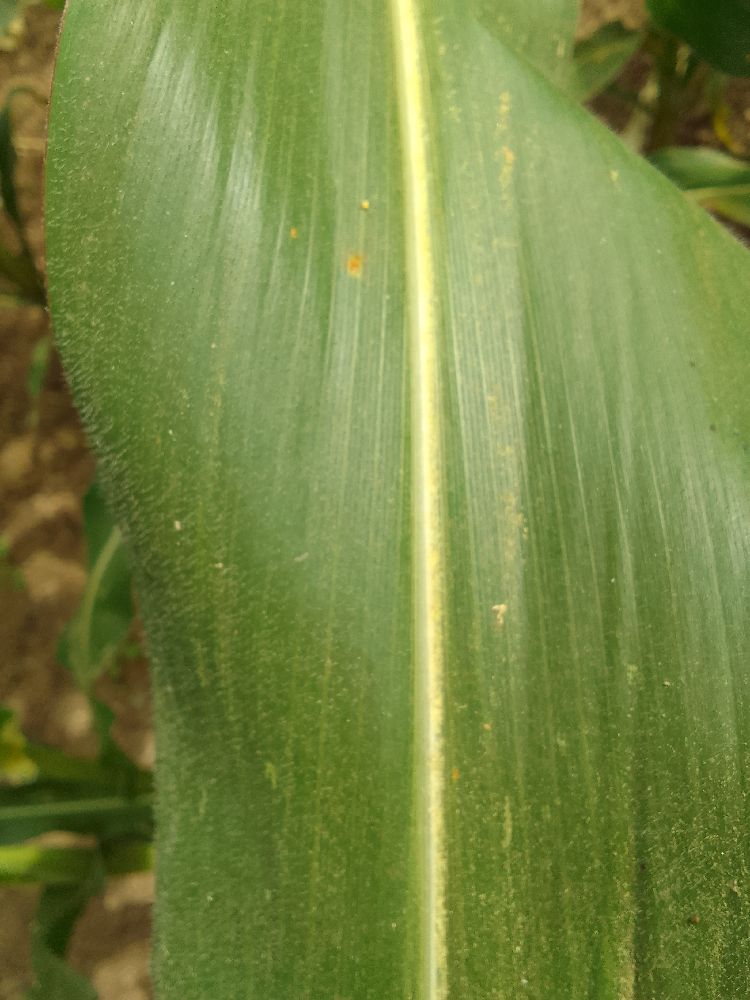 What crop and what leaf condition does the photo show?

maize, healthy
